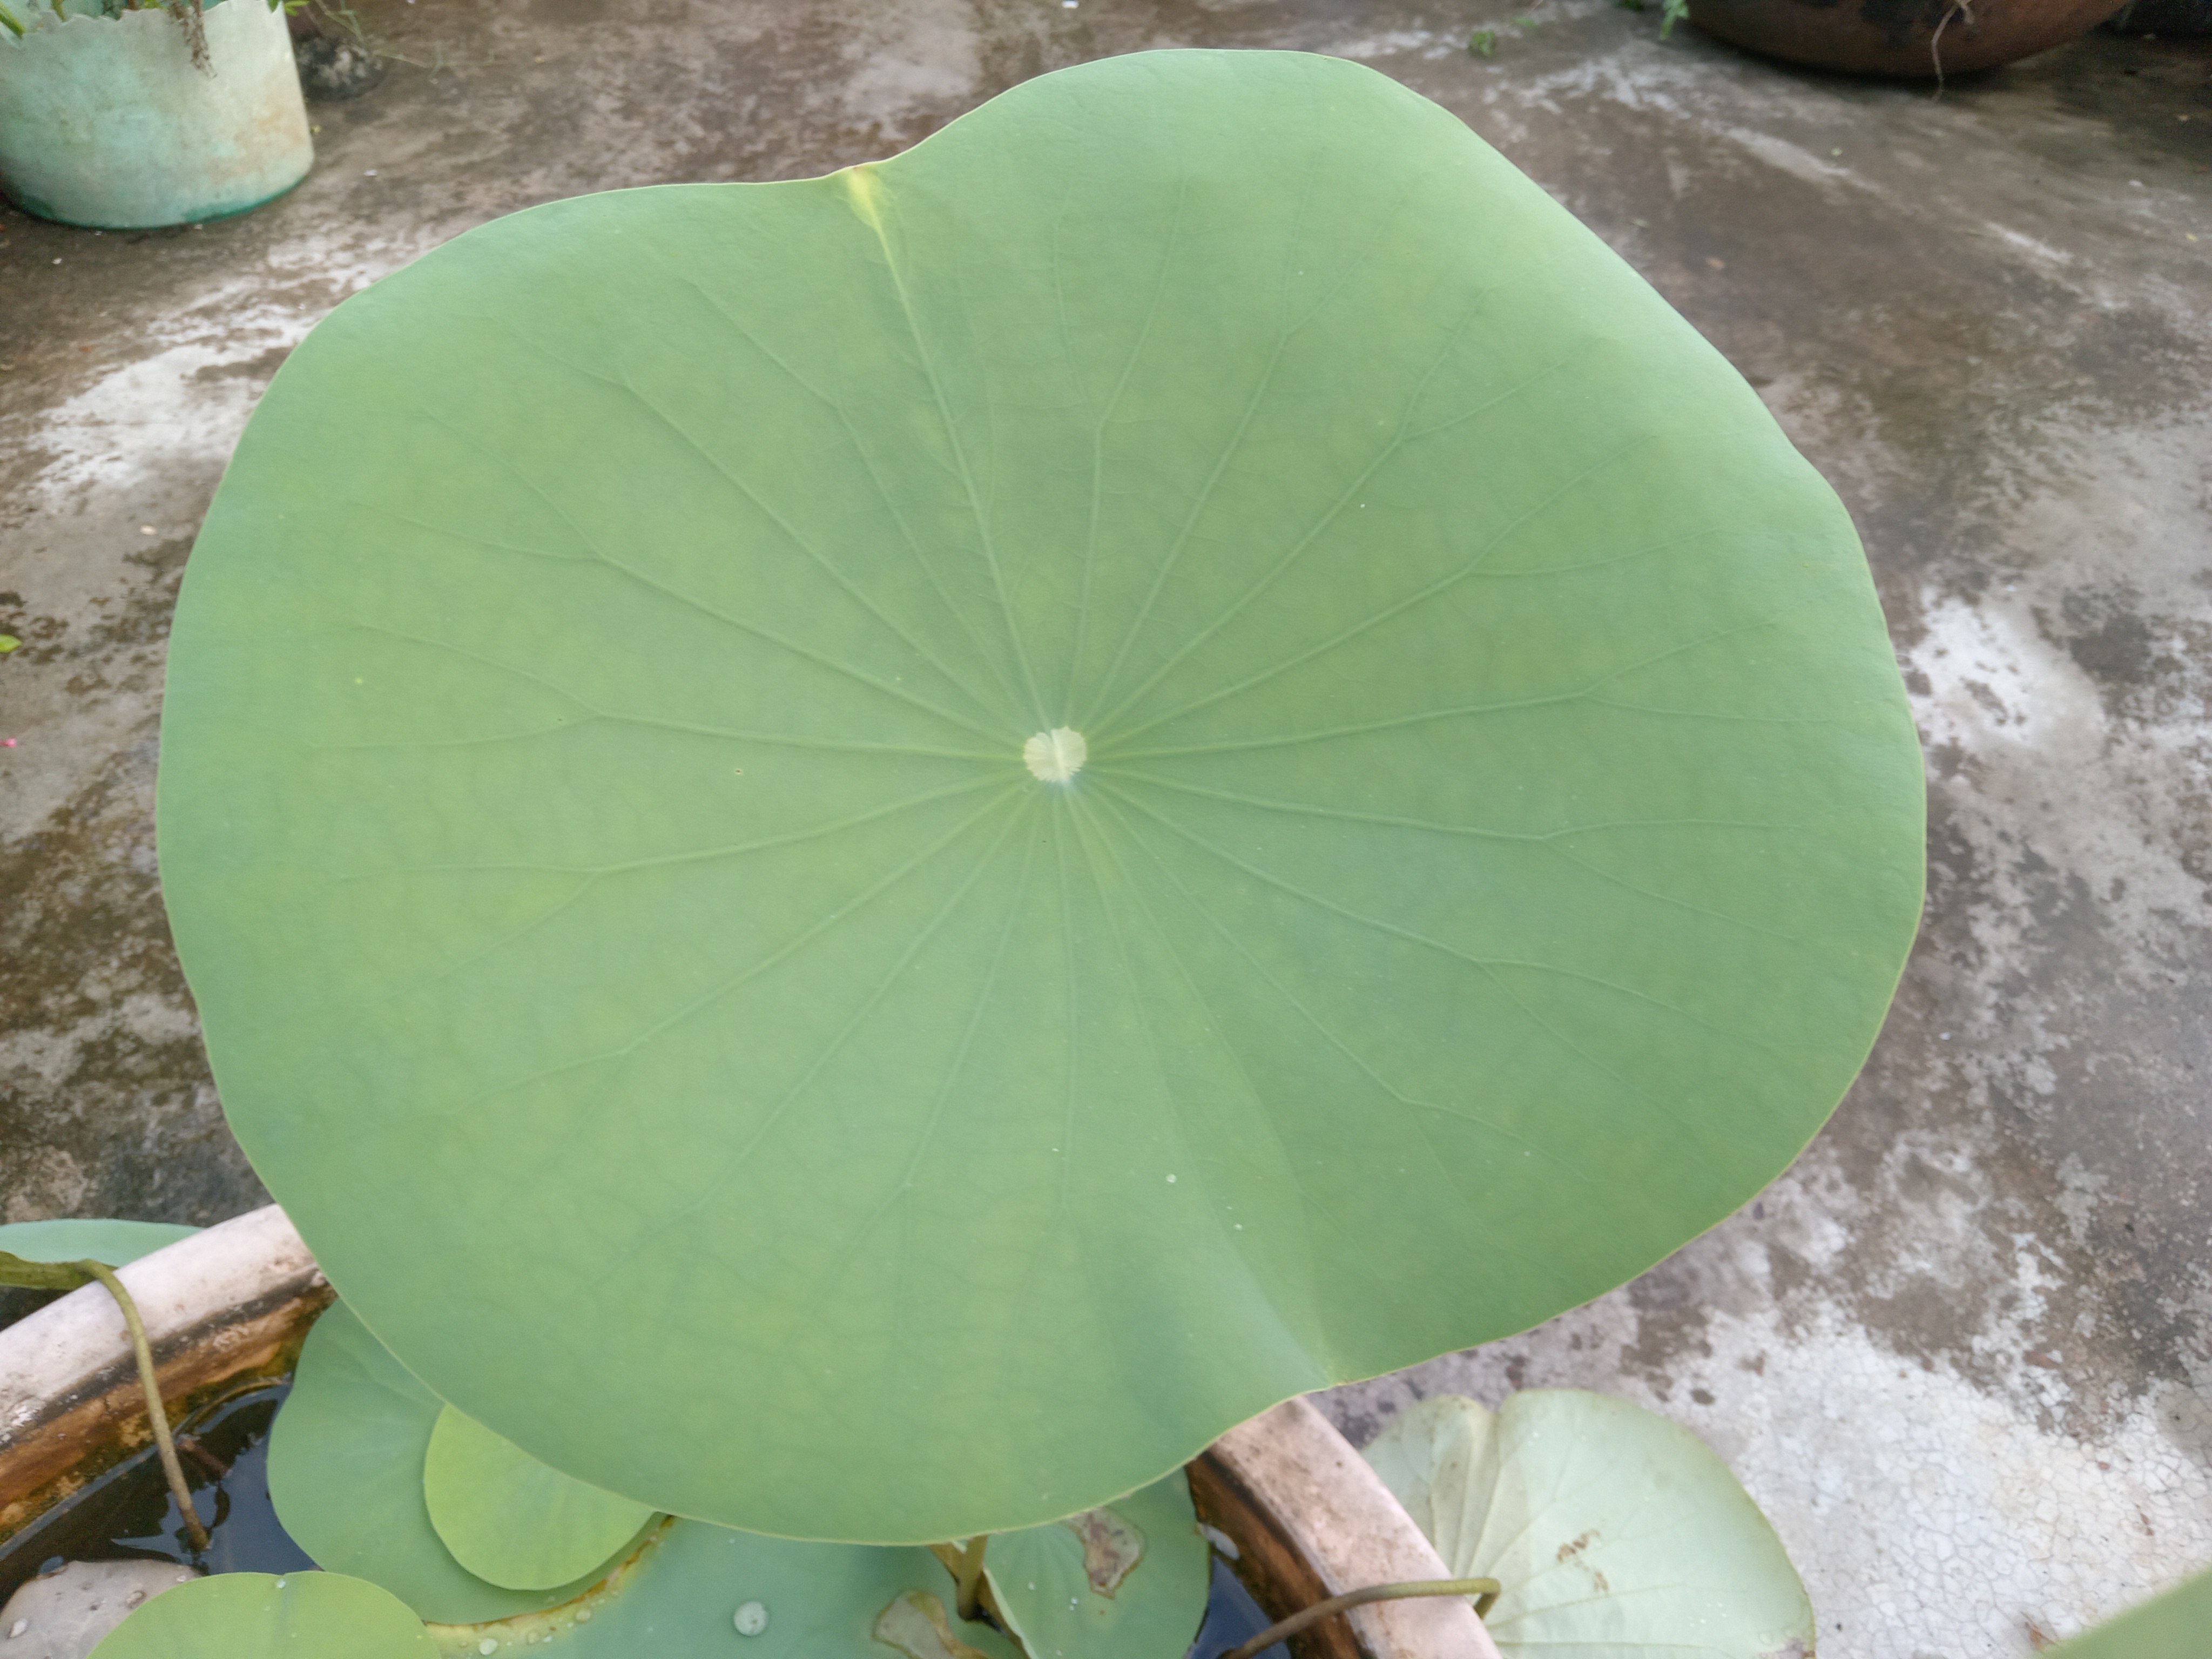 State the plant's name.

lotus
